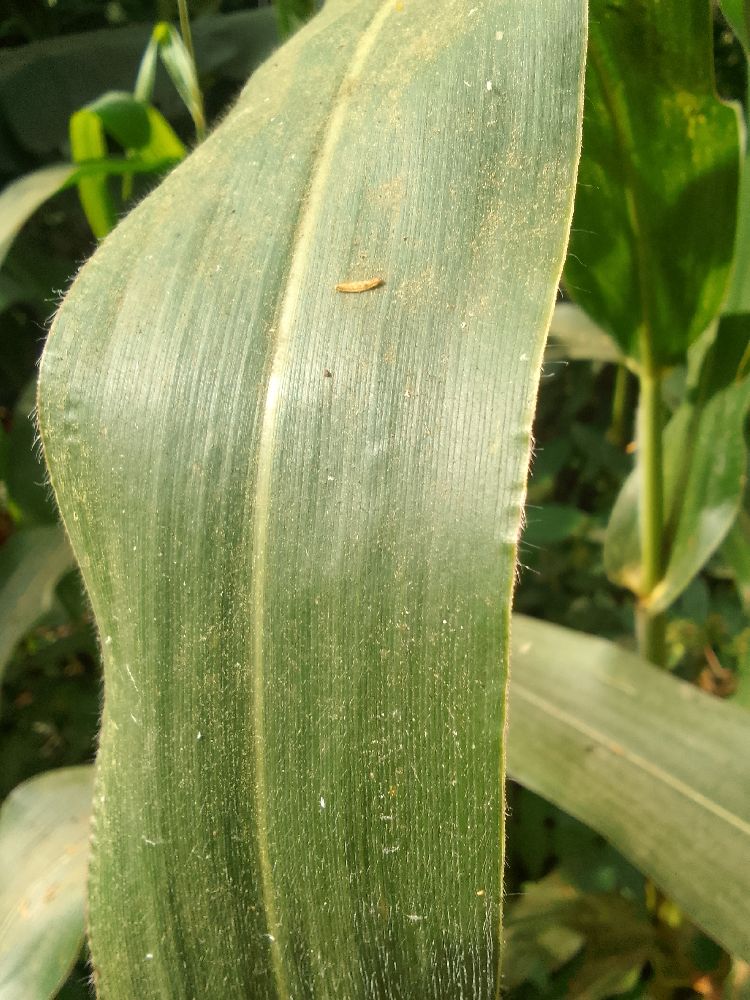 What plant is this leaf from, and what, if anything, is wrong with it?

maize, healthy
